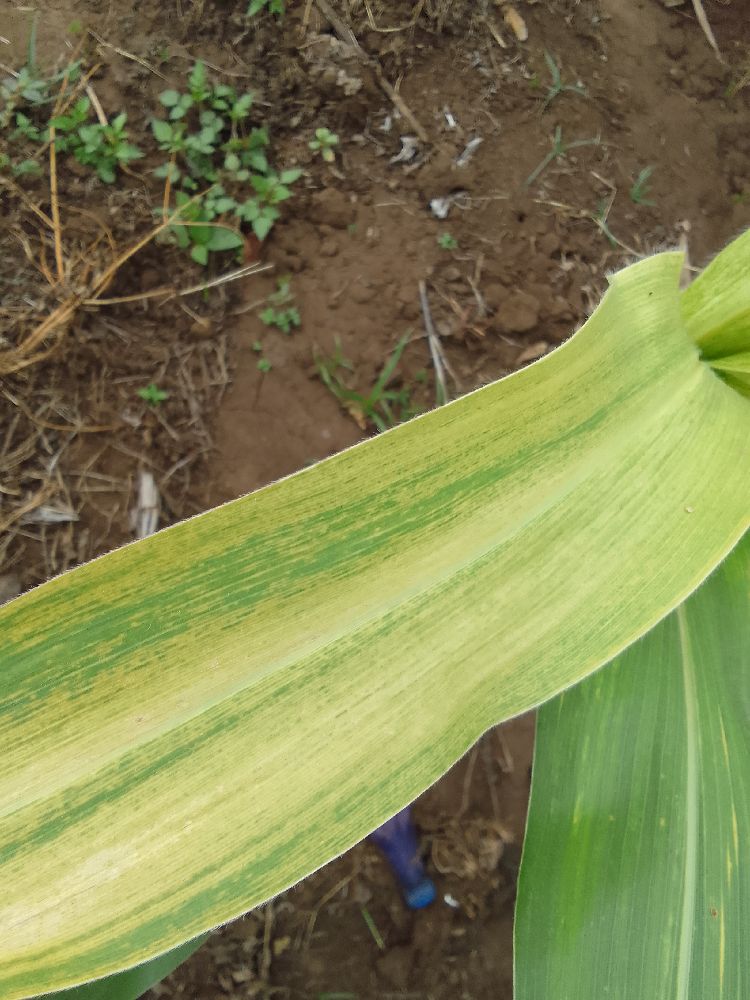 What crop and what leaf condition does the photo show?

maize, maize lethal necrosis
